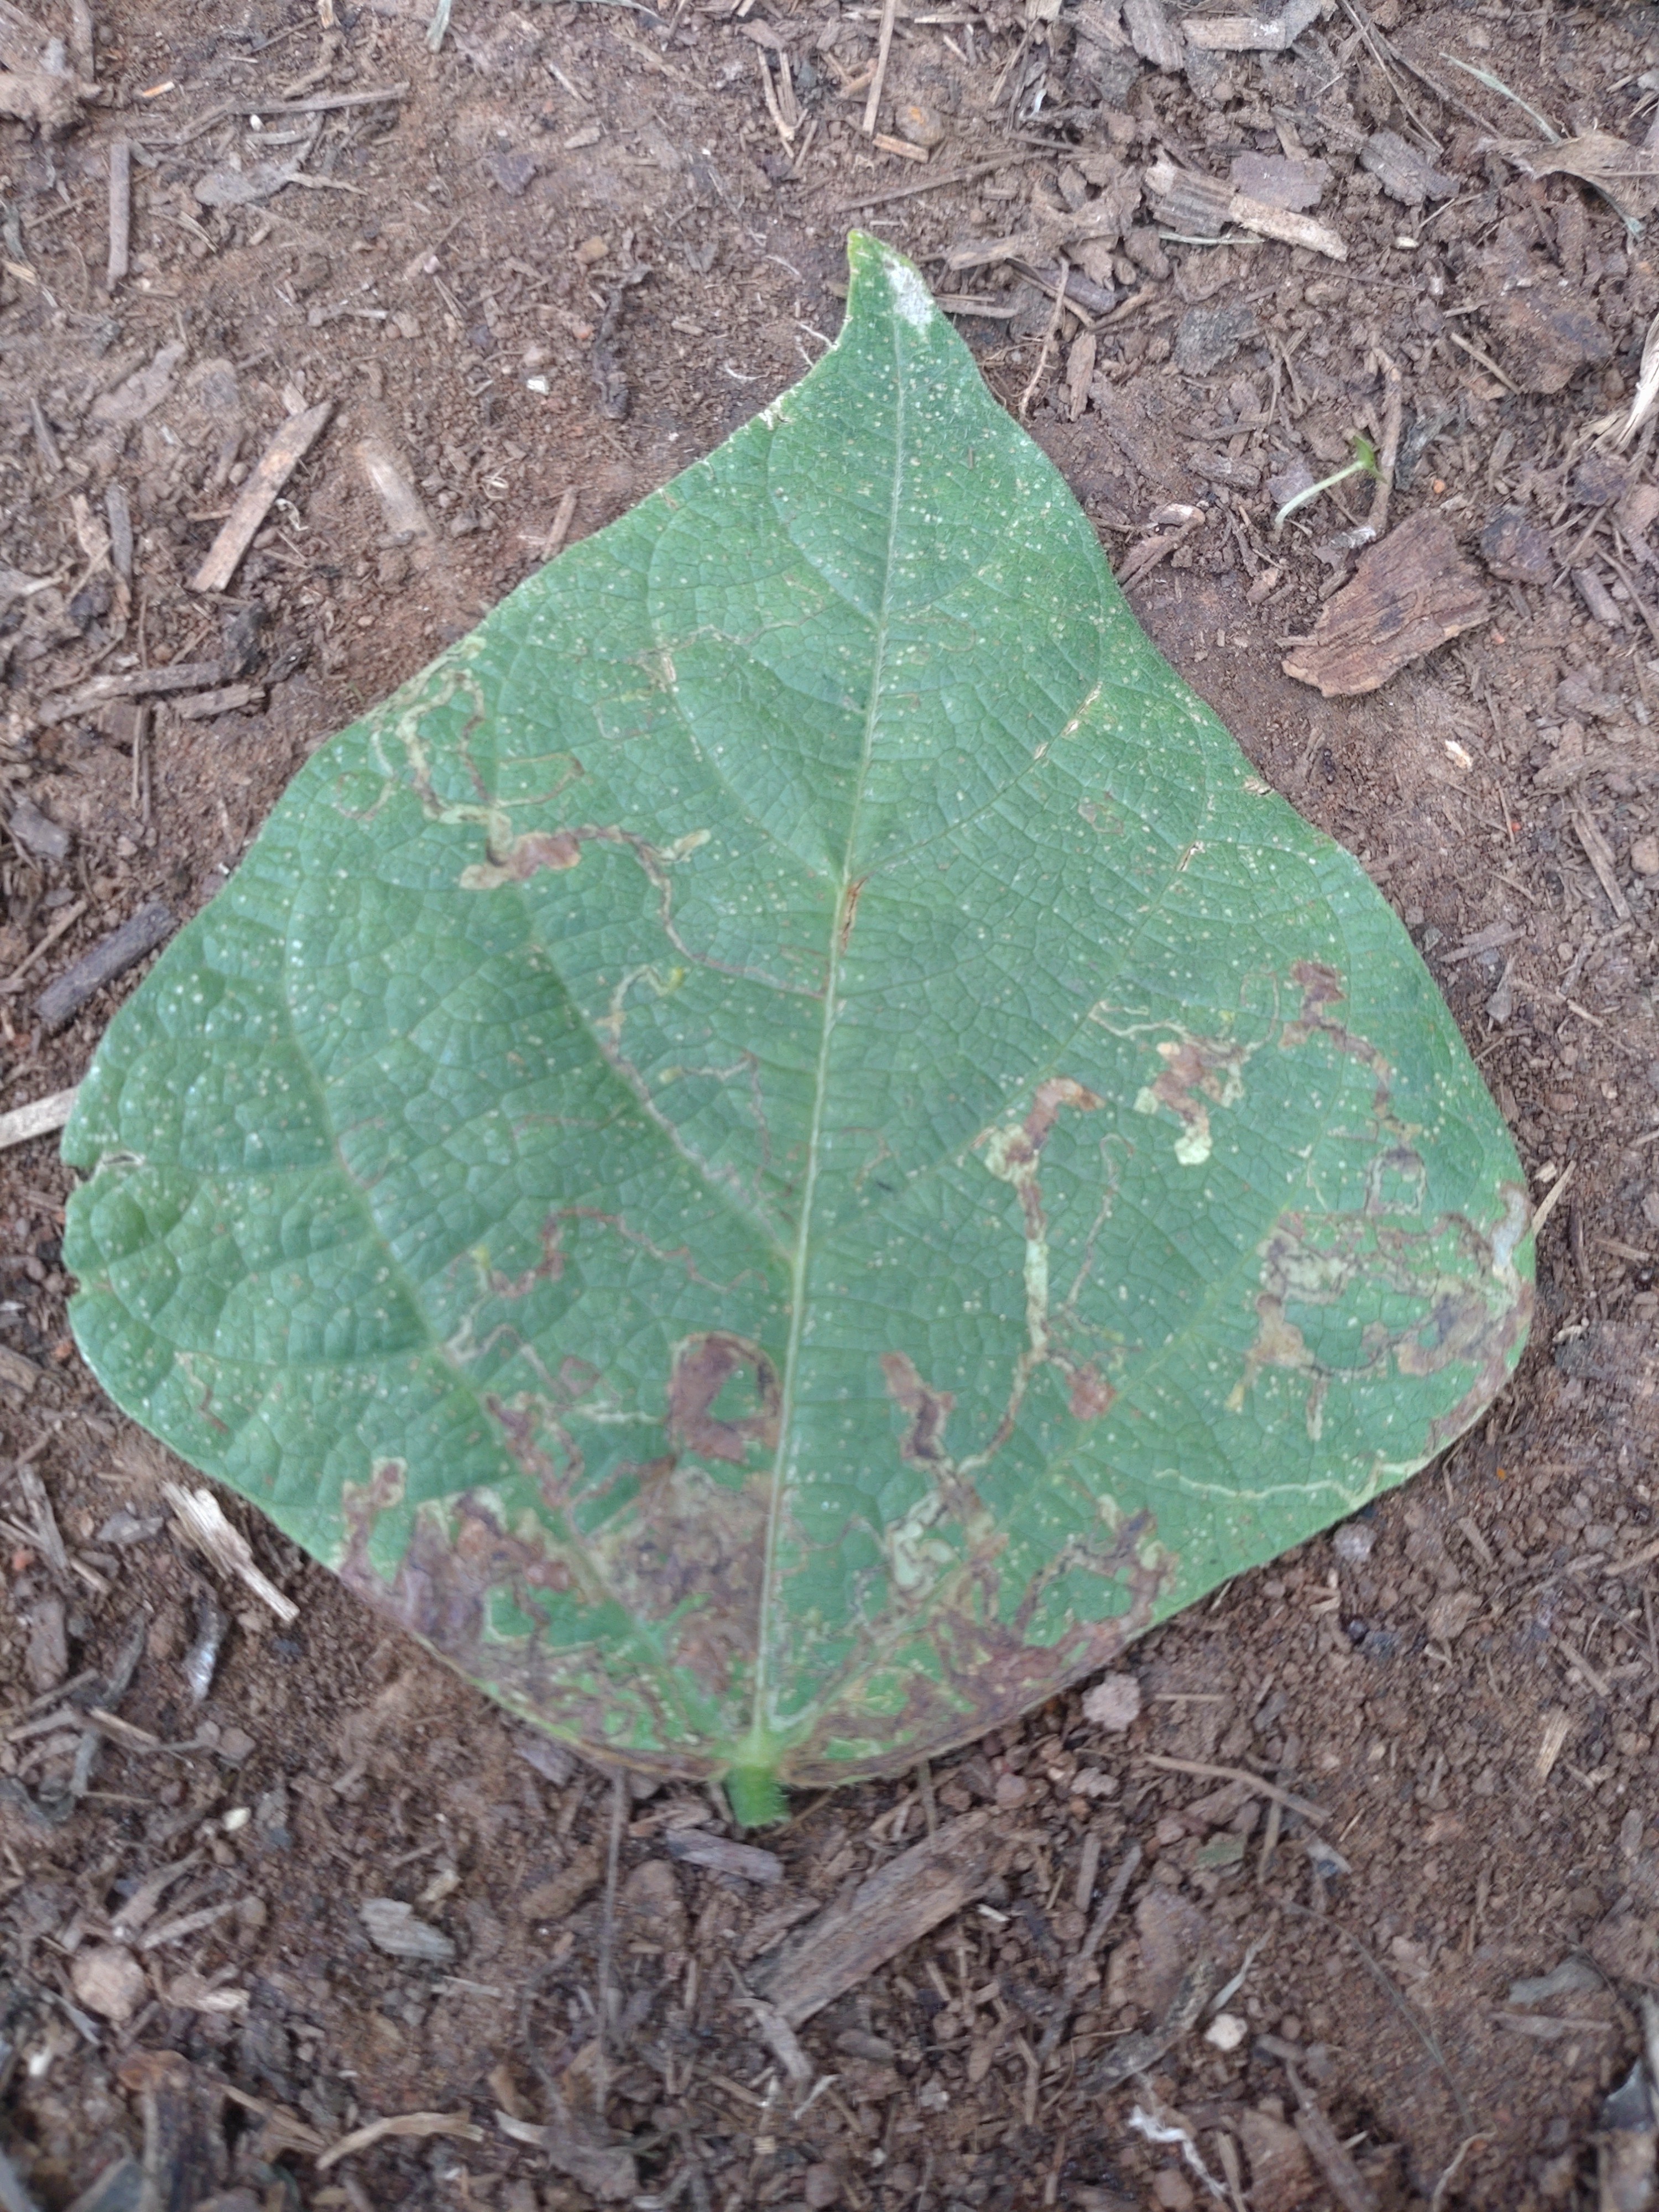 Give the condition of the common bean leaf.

anthracnose
